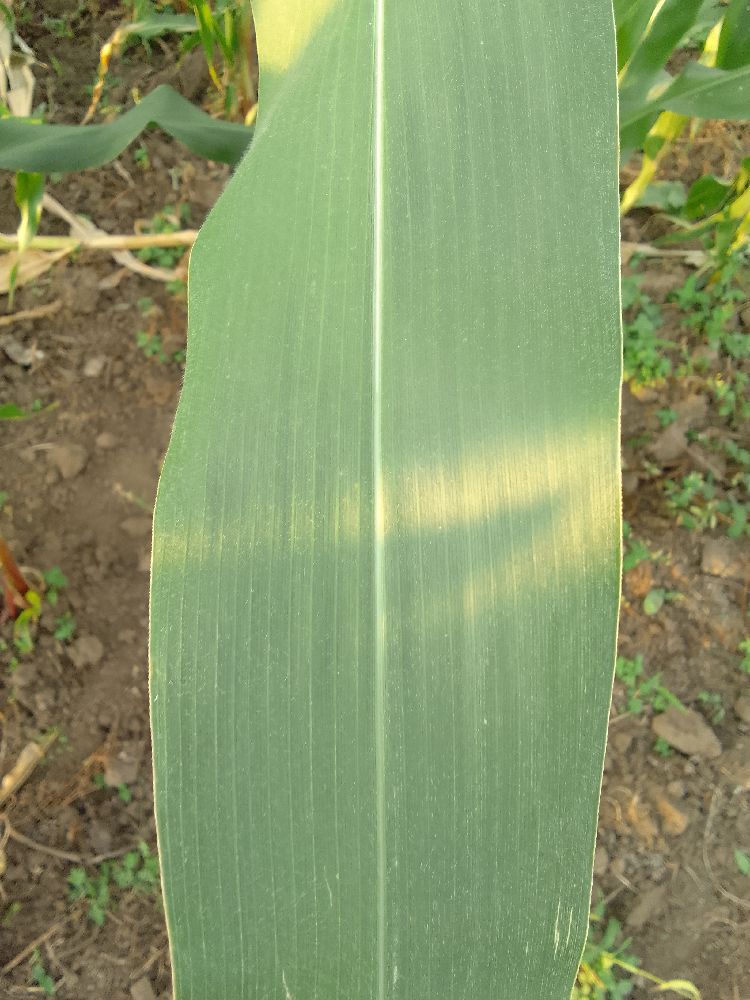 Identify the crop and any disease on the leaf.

maize, healthy
